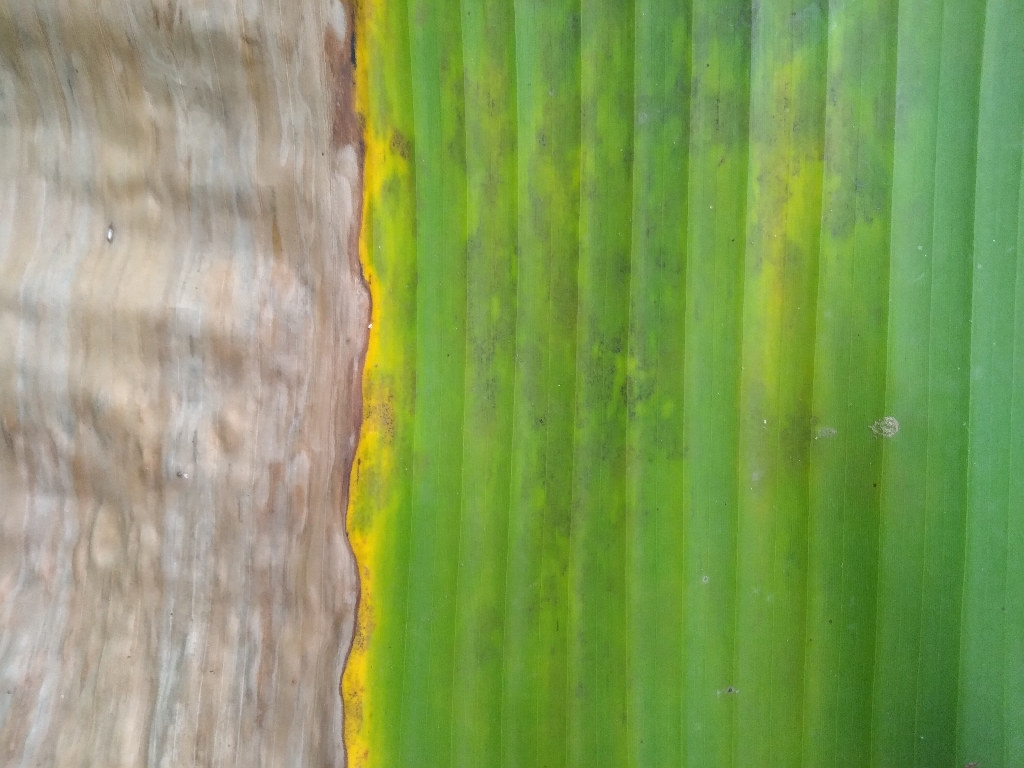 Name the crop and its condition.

banana, black sigatoka
